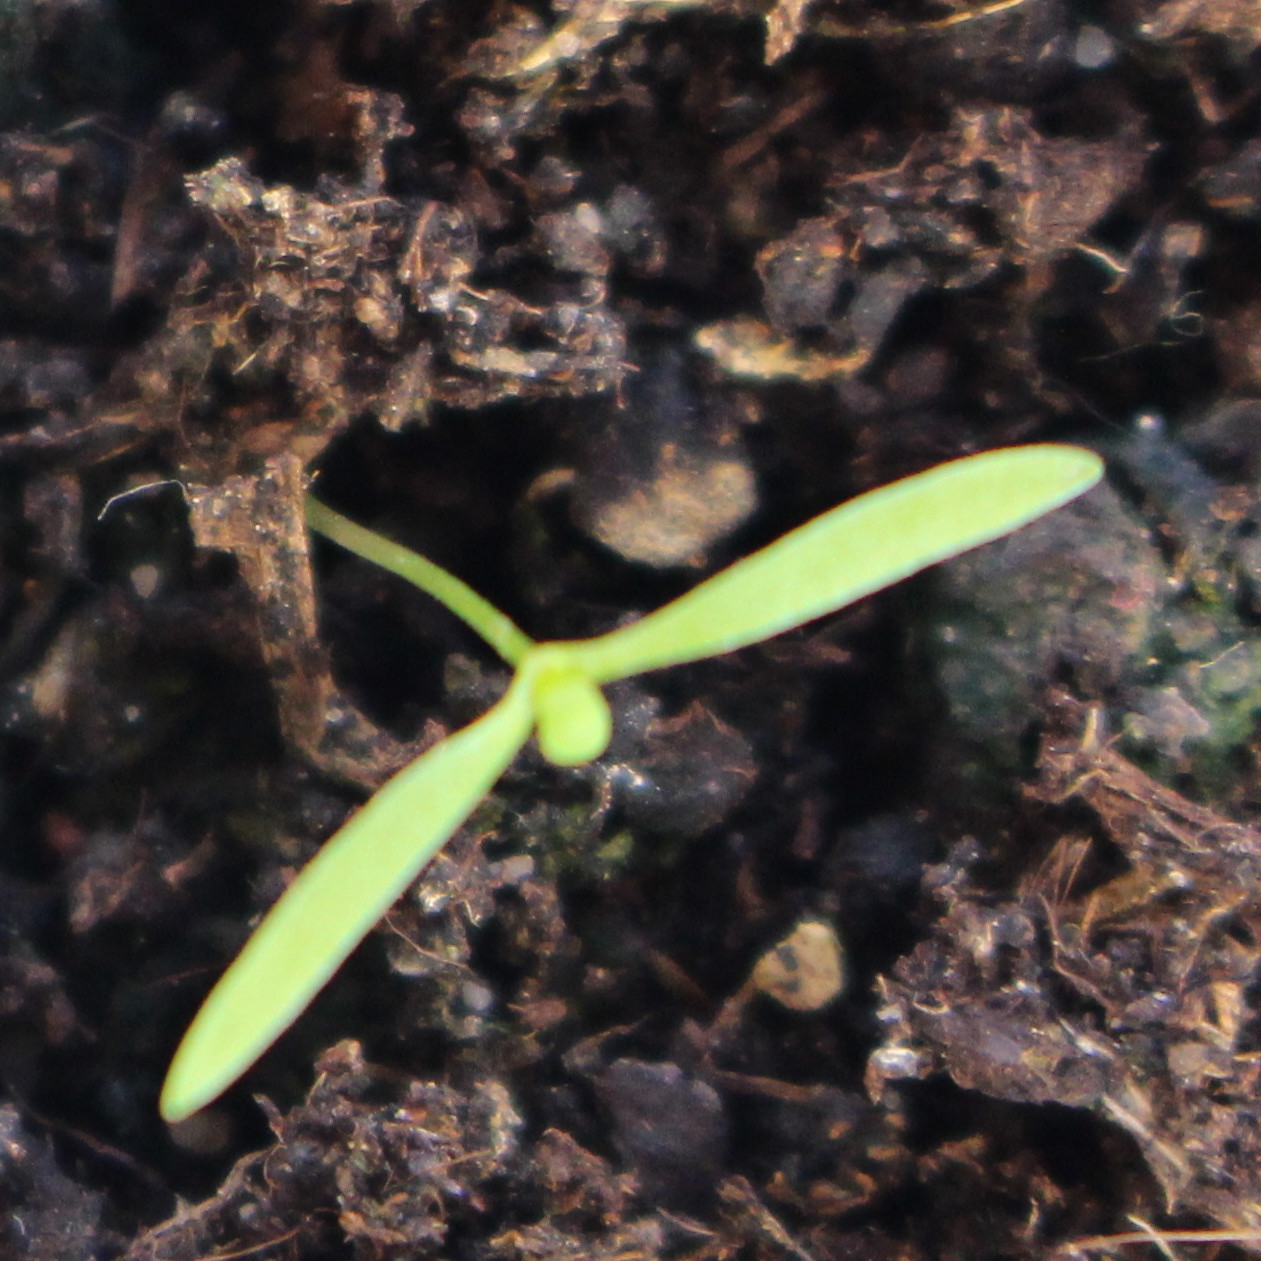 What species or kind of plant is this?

Papaver rhoeas
